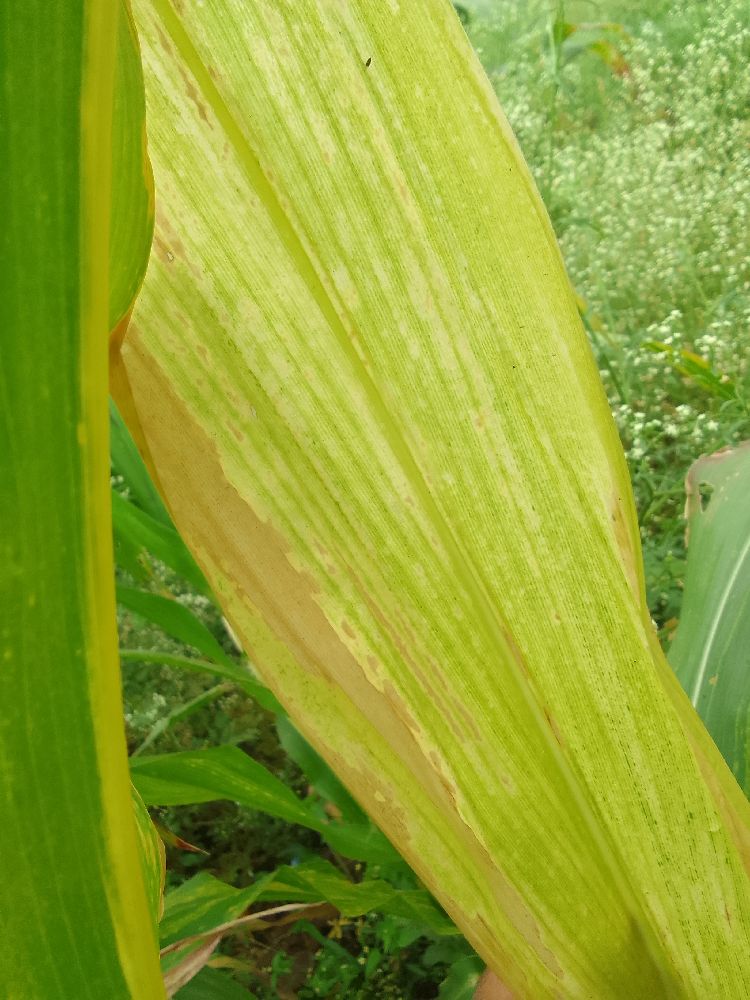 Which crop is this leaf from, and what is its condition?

maize, maize lethal necrosis
